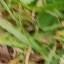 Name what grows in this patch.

grass
